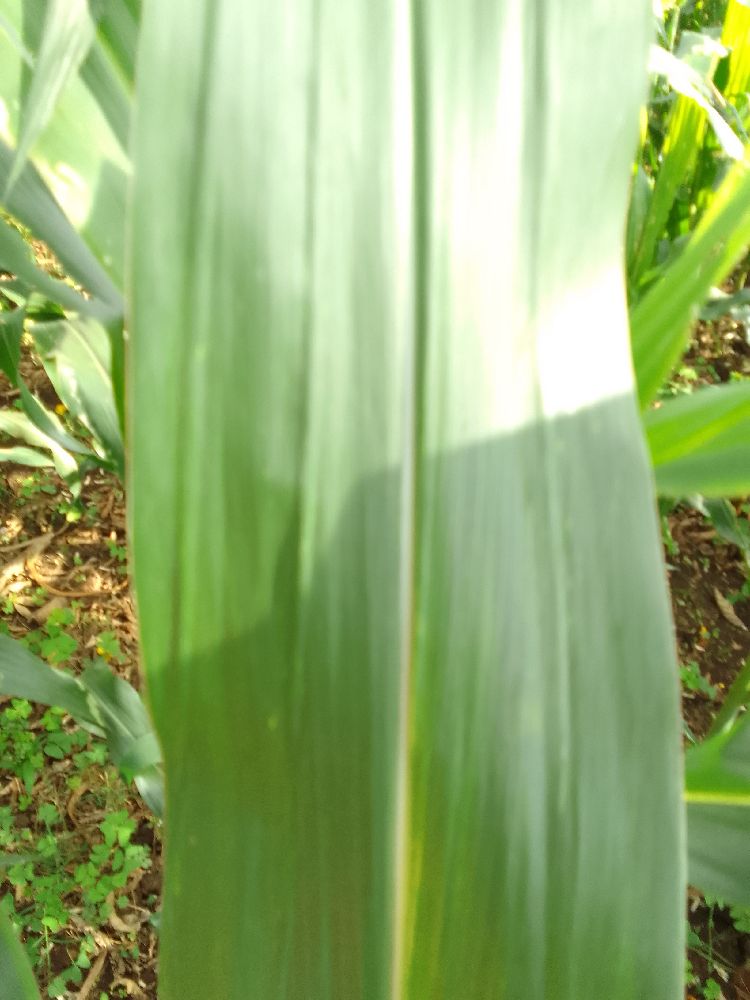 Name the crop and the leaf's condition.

maize, healthy
